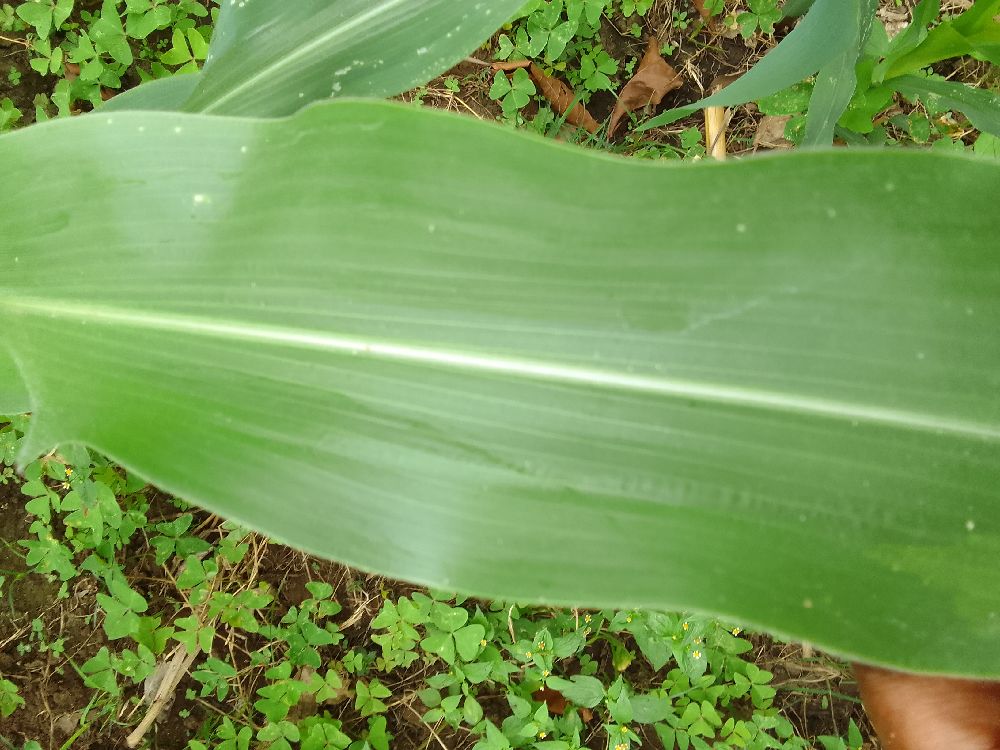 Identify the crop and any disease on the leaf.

maize, healthy
